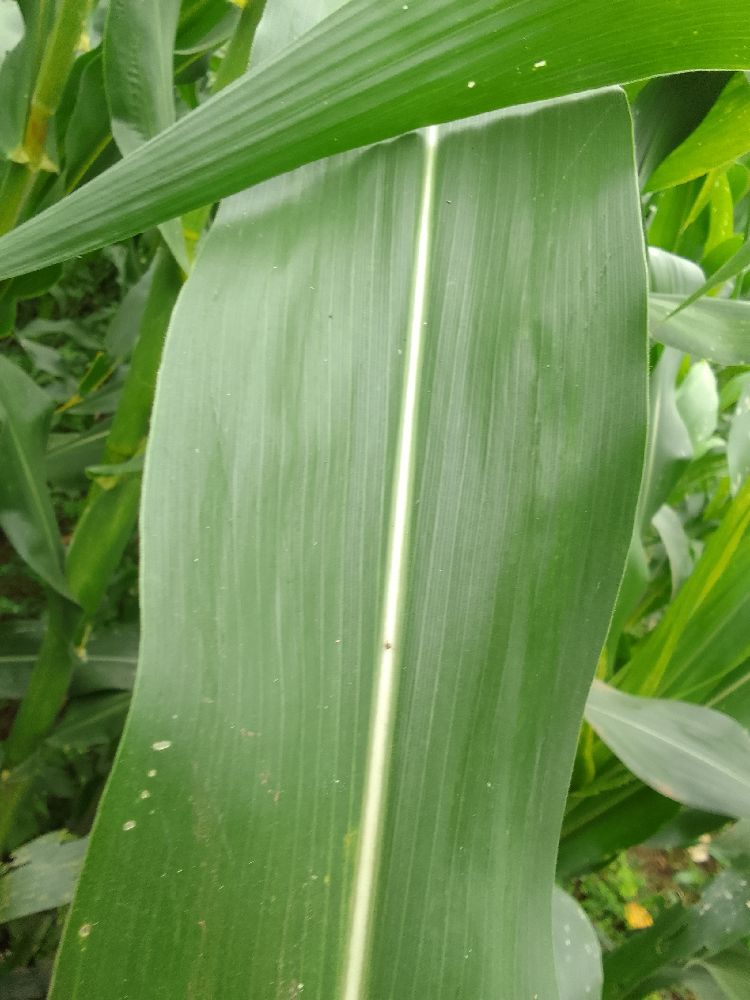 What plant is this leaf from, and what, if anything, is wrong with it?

maize, healthy
